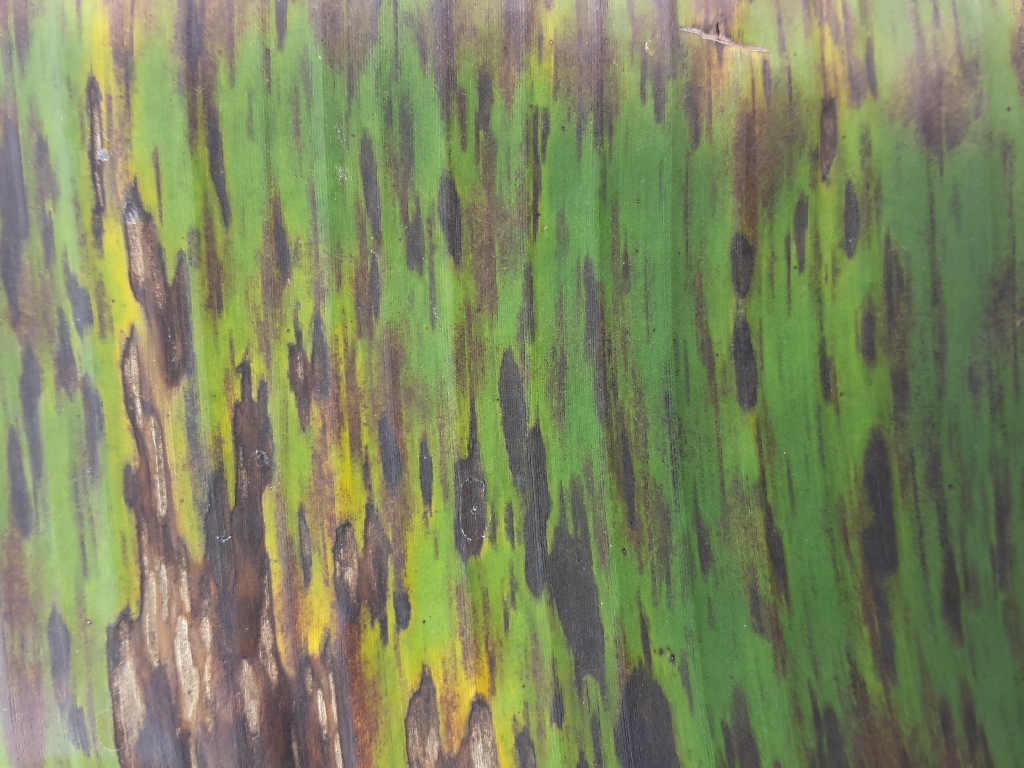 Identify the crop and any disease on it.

banana, black sigatoka
